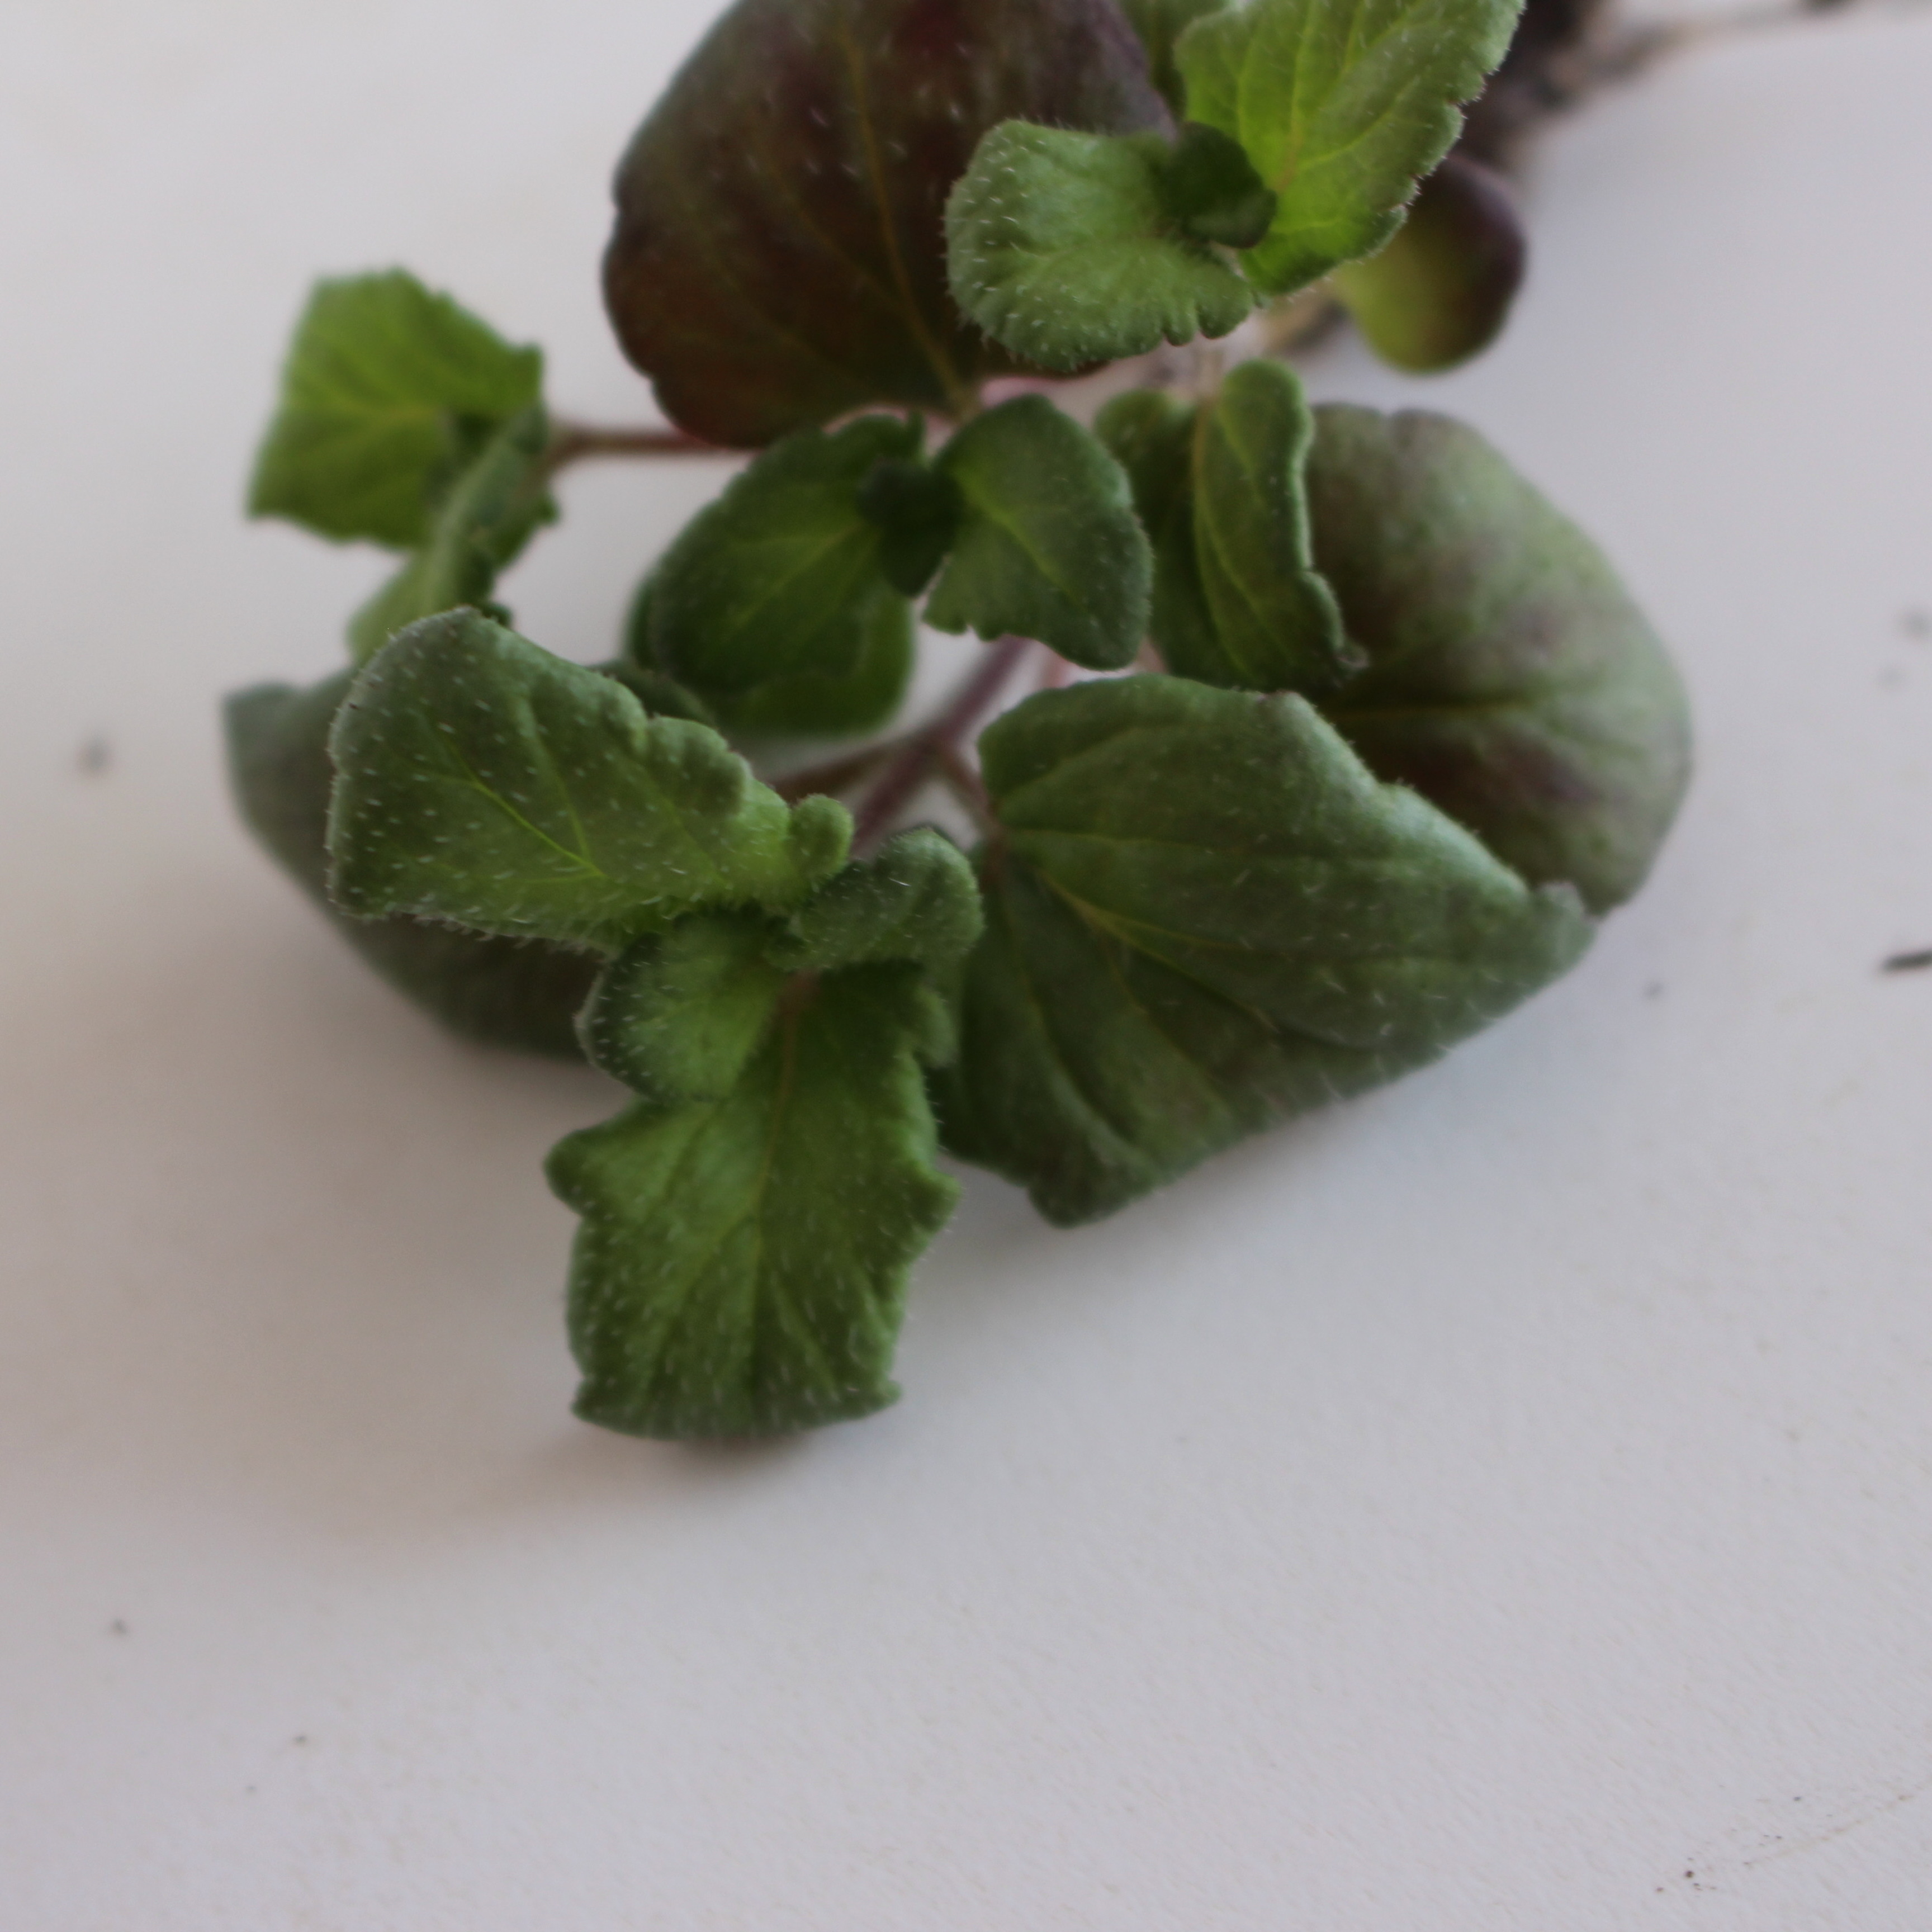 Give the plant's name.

Veronica persica
